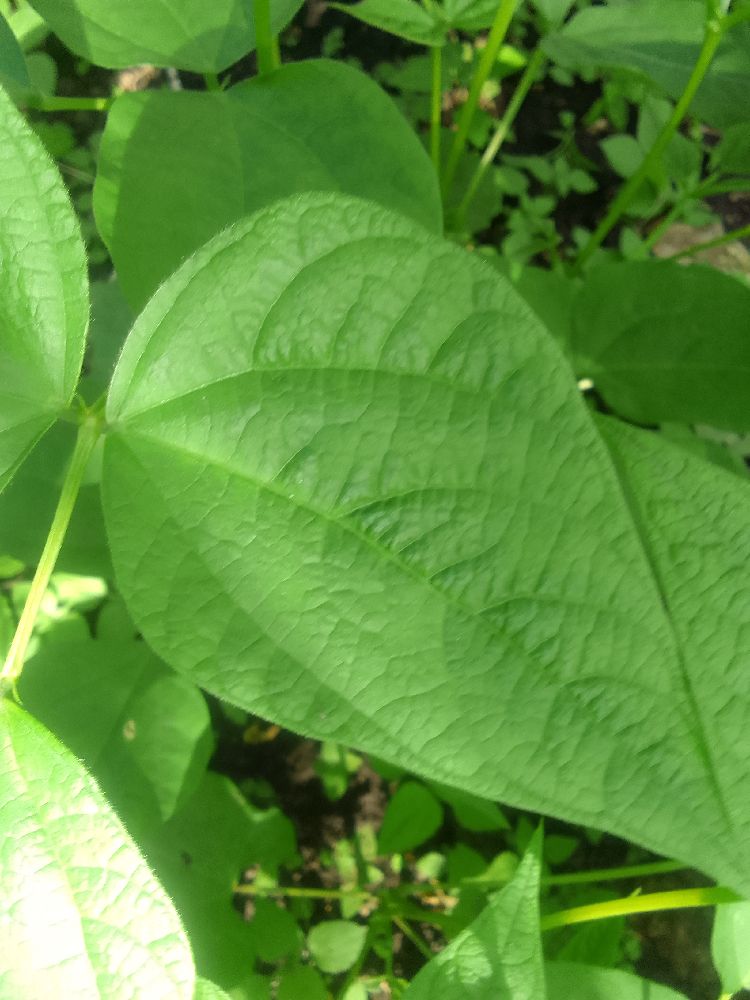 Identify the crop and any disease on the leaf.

common bean, healthy
